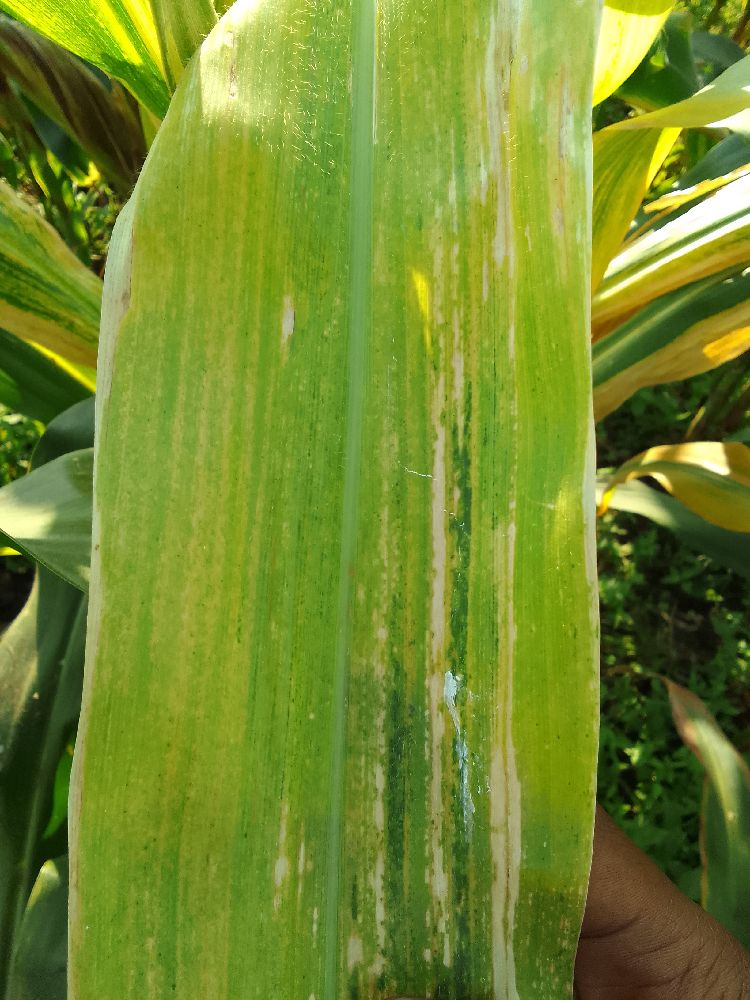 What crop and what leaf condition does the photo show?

maize, maize lethal necrosis
